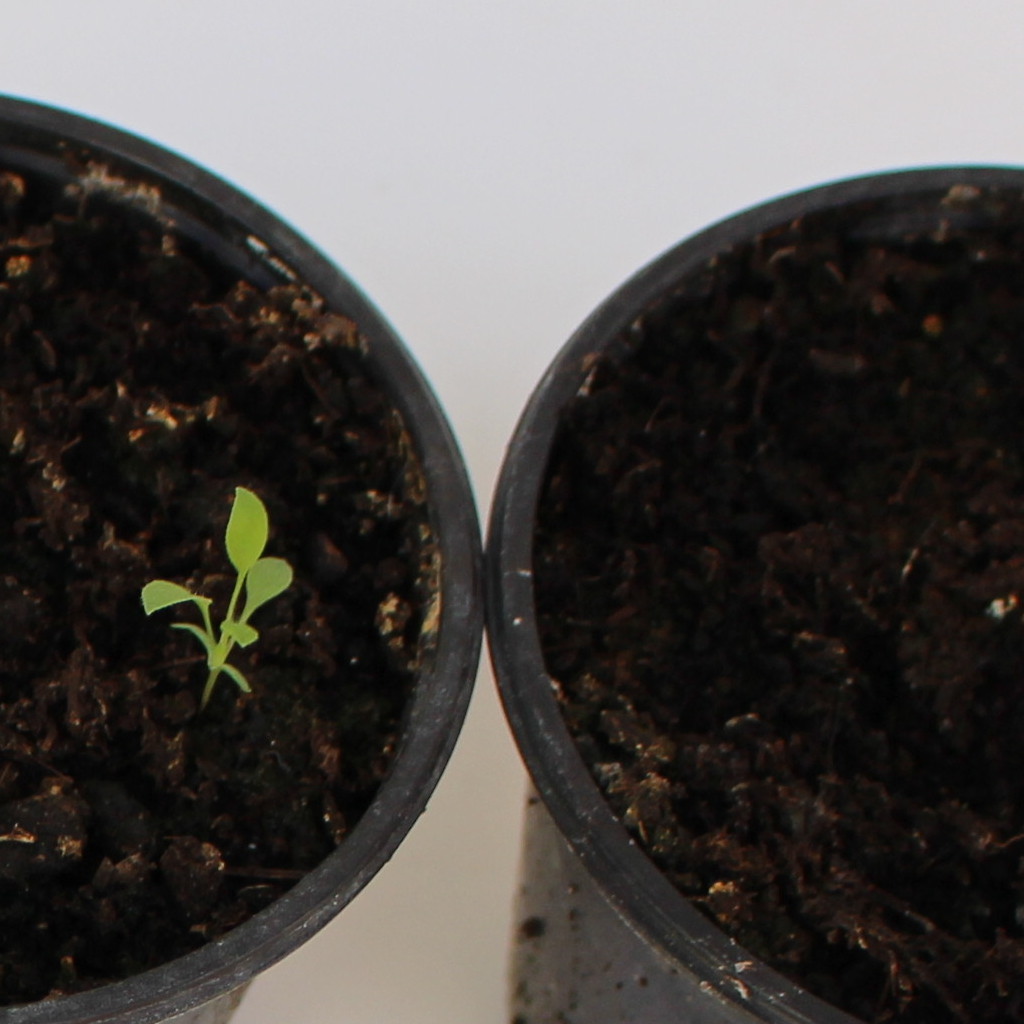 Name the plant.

Papaver rhoeas
